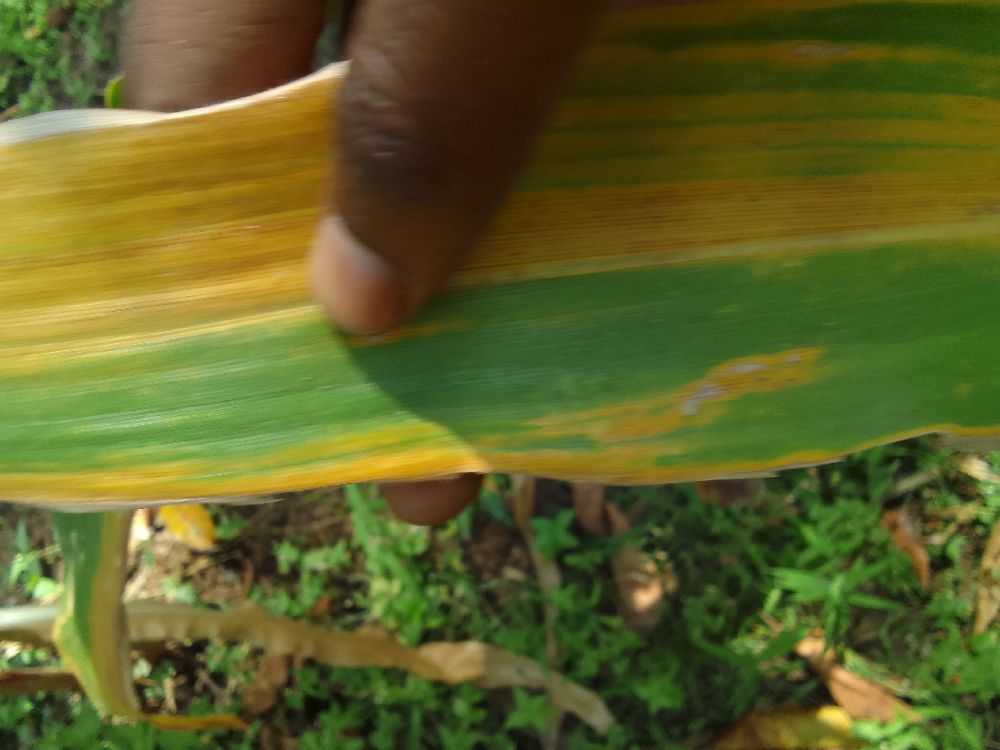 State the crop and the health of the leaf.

maize, maize lethal necrosis
